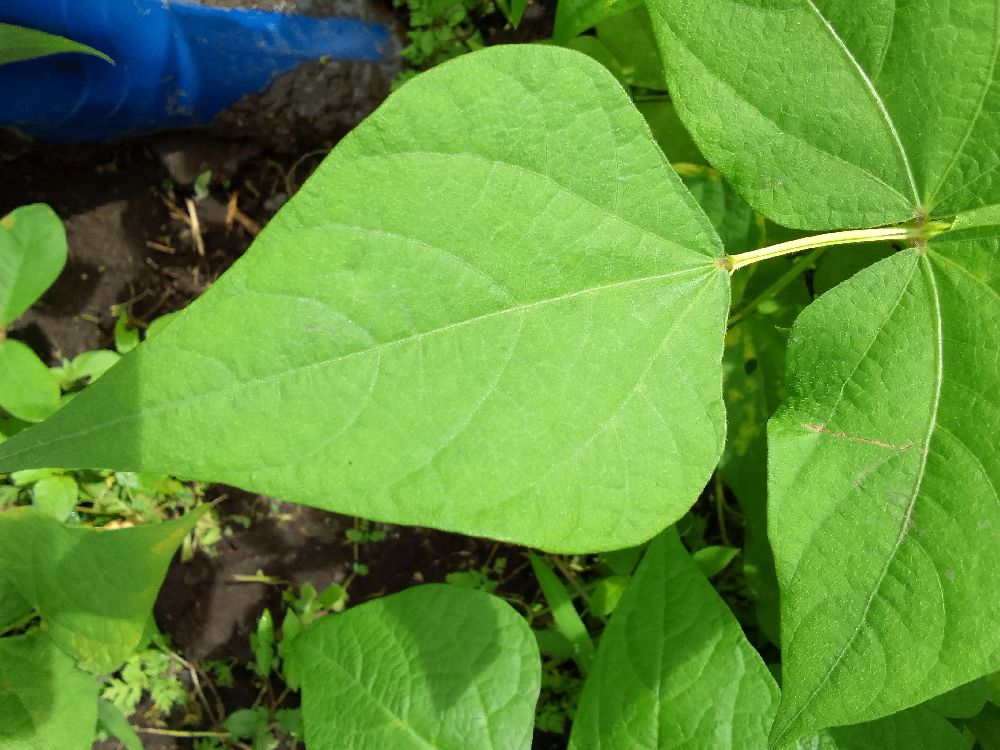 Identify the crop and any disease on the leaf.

common bean, healthy
